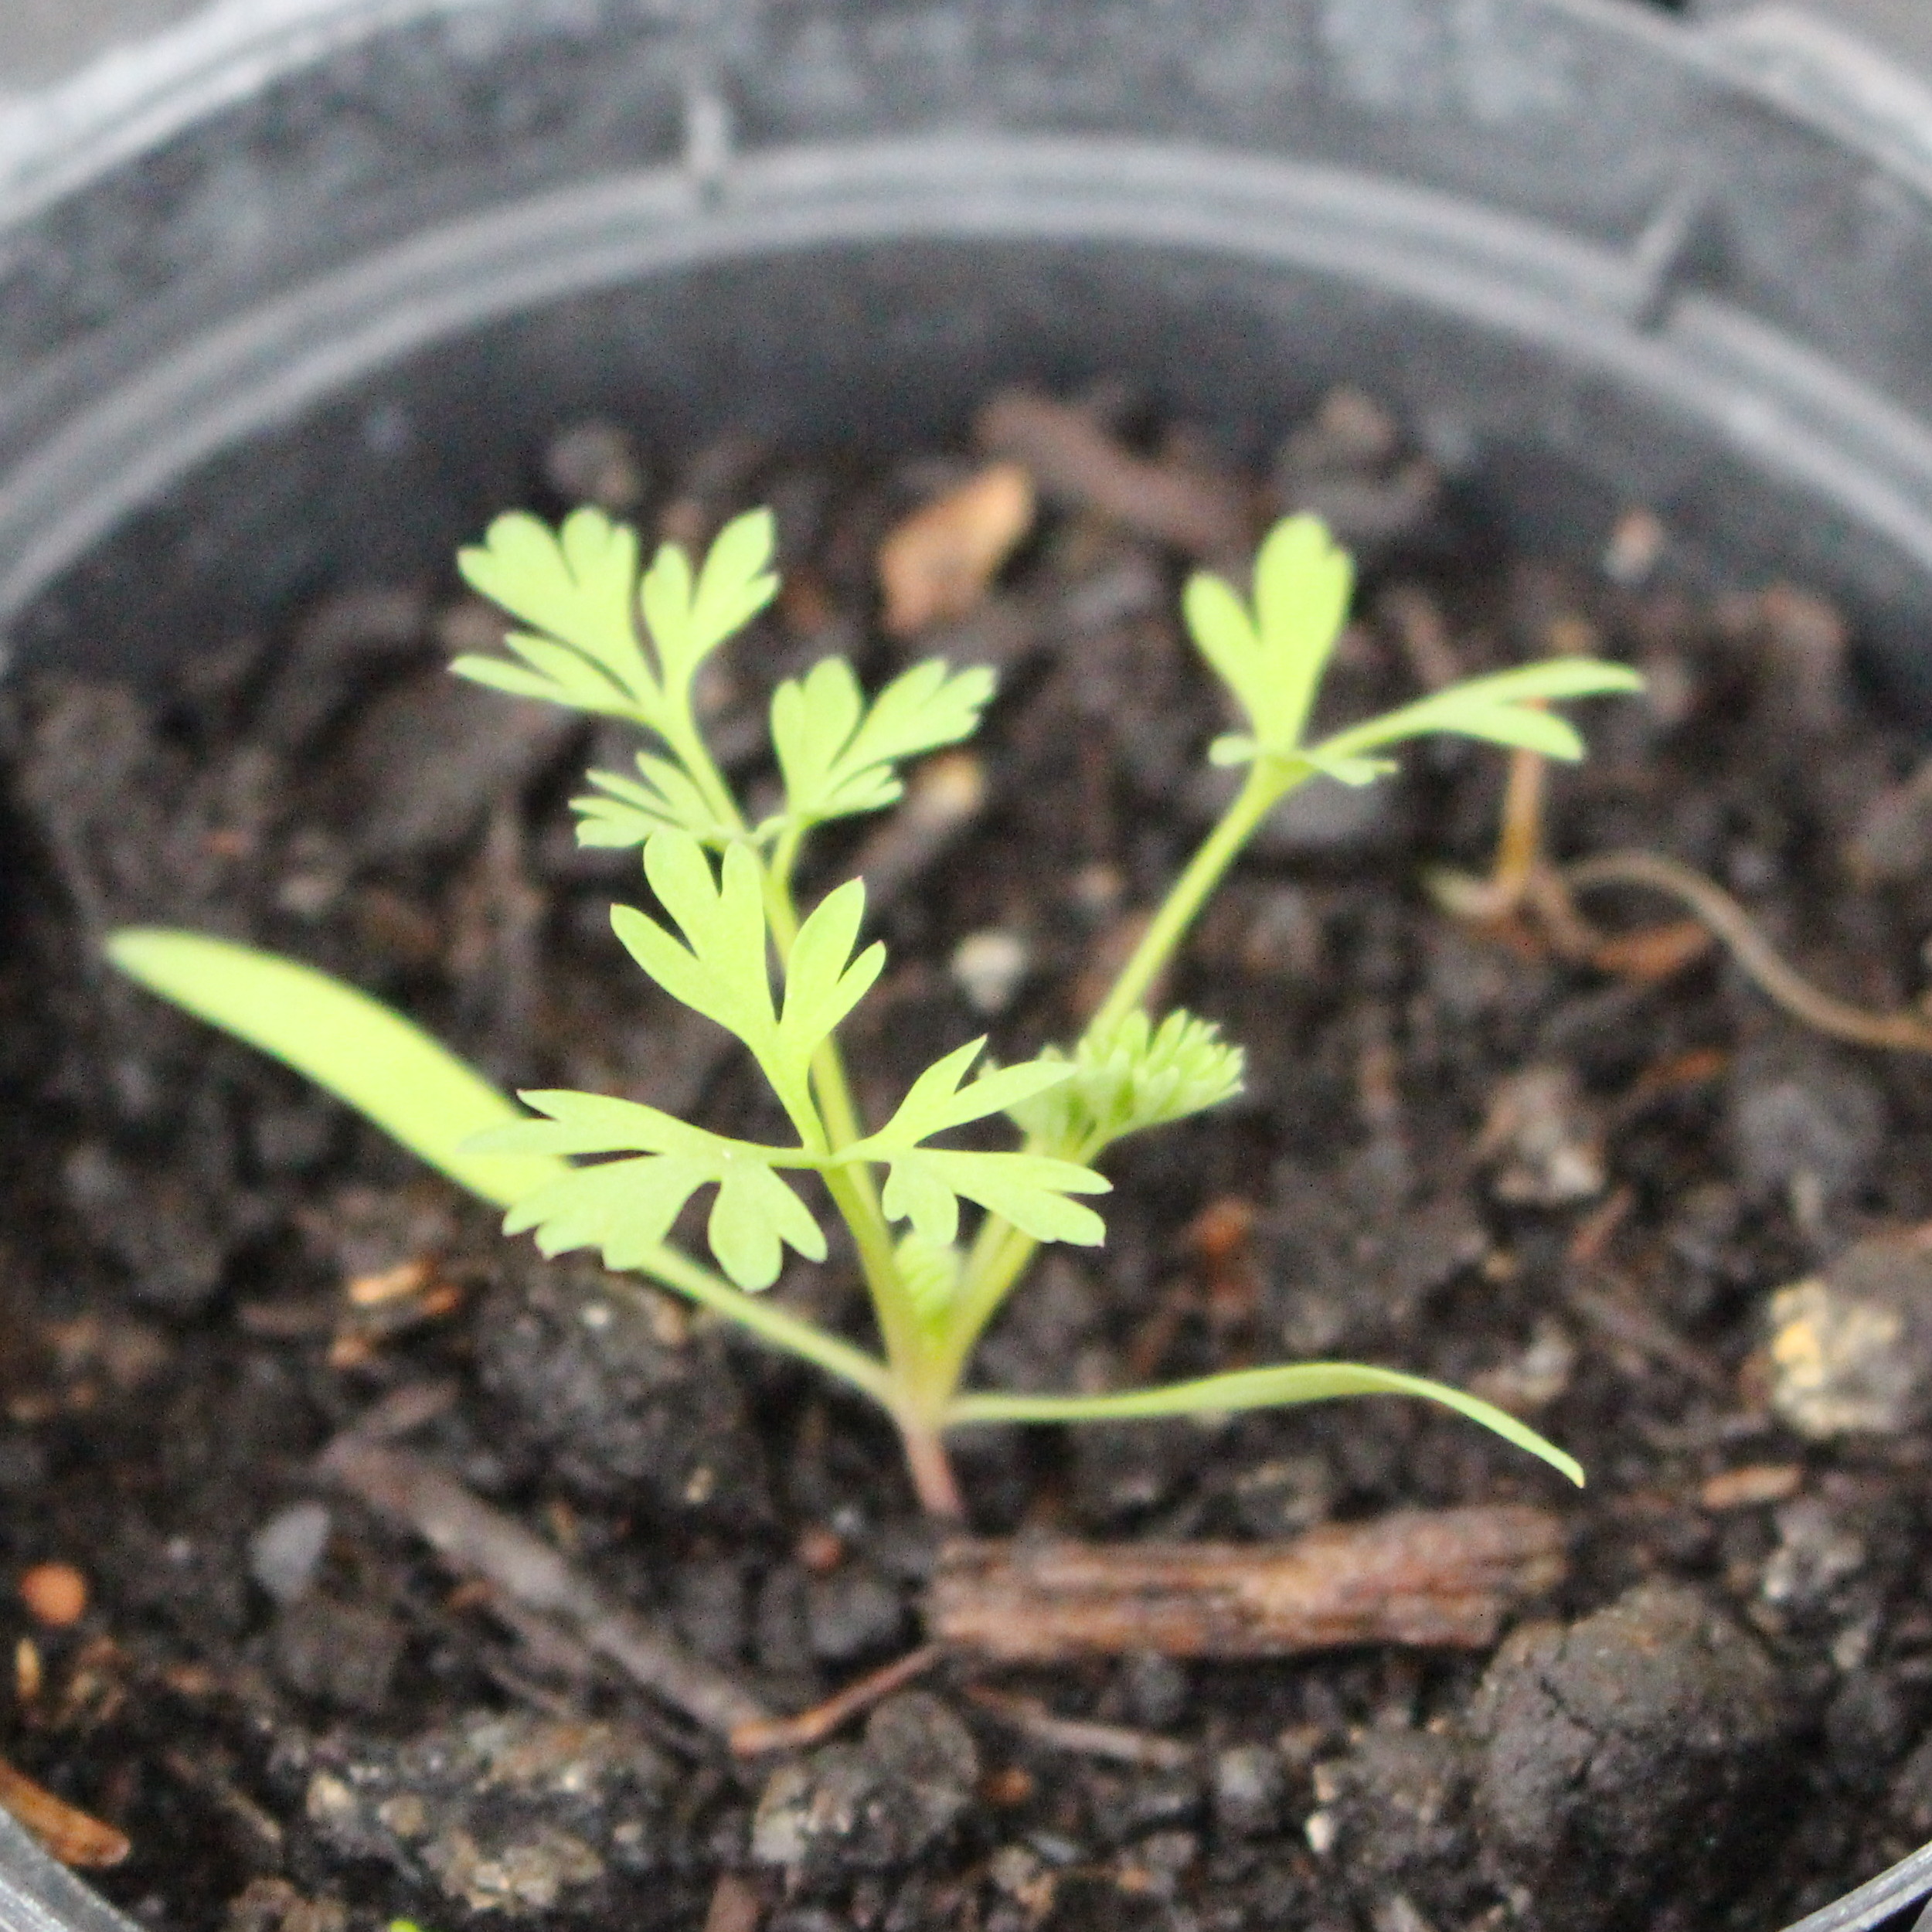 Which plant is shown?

Fumaria officinalis
